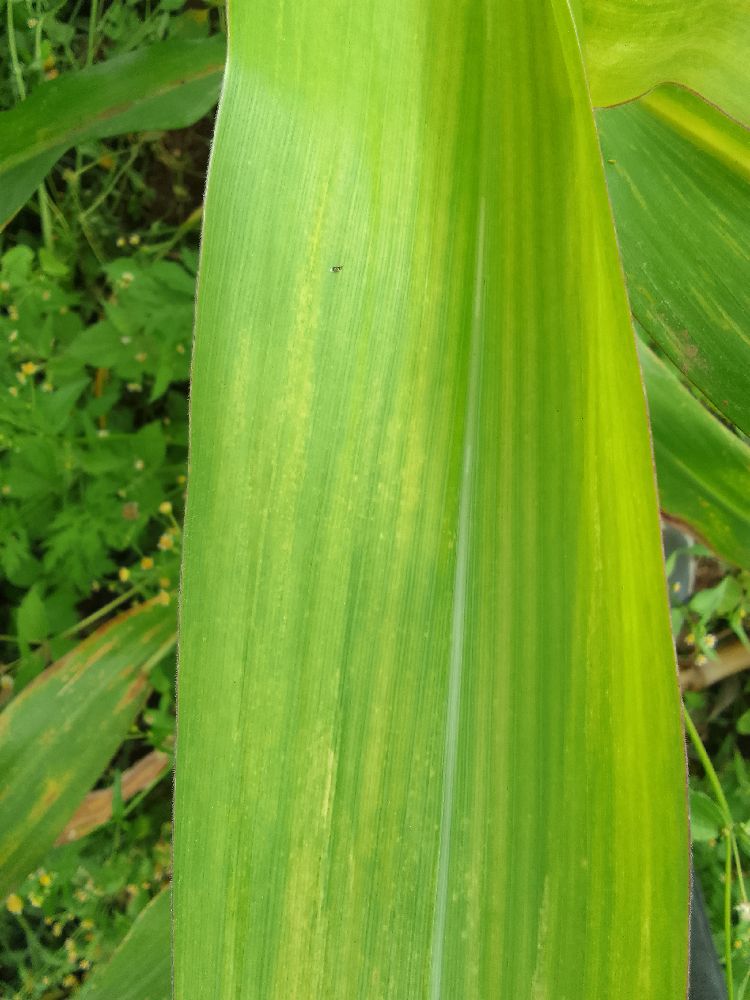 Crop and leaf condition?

maize, maize lethal necrosis
